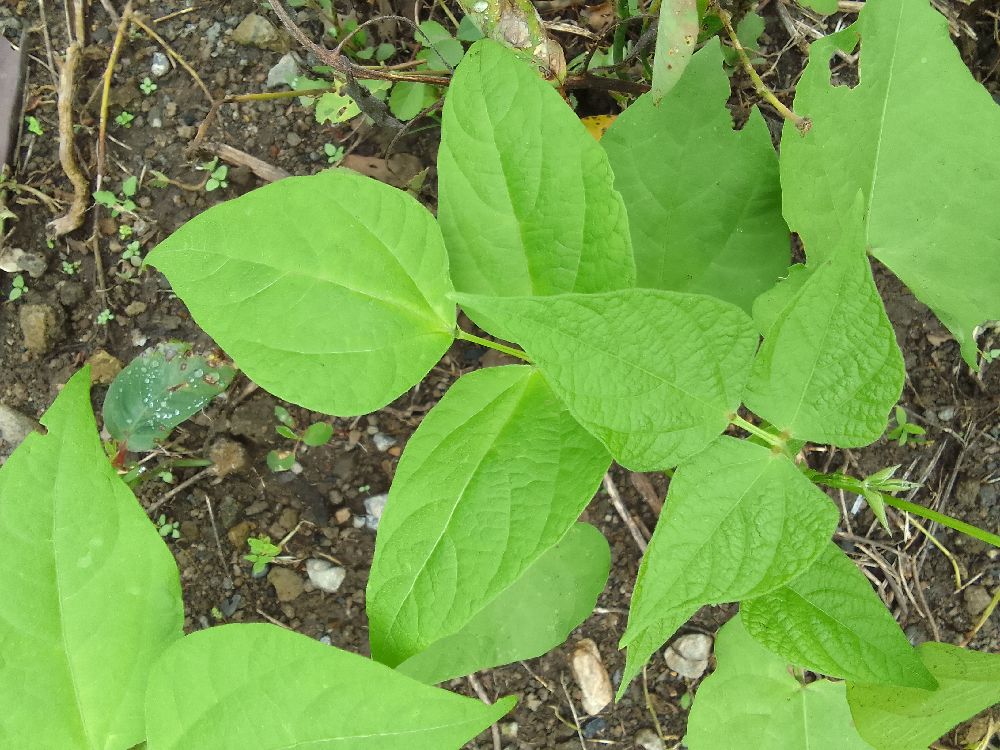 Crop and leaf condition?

common bean, healthy
